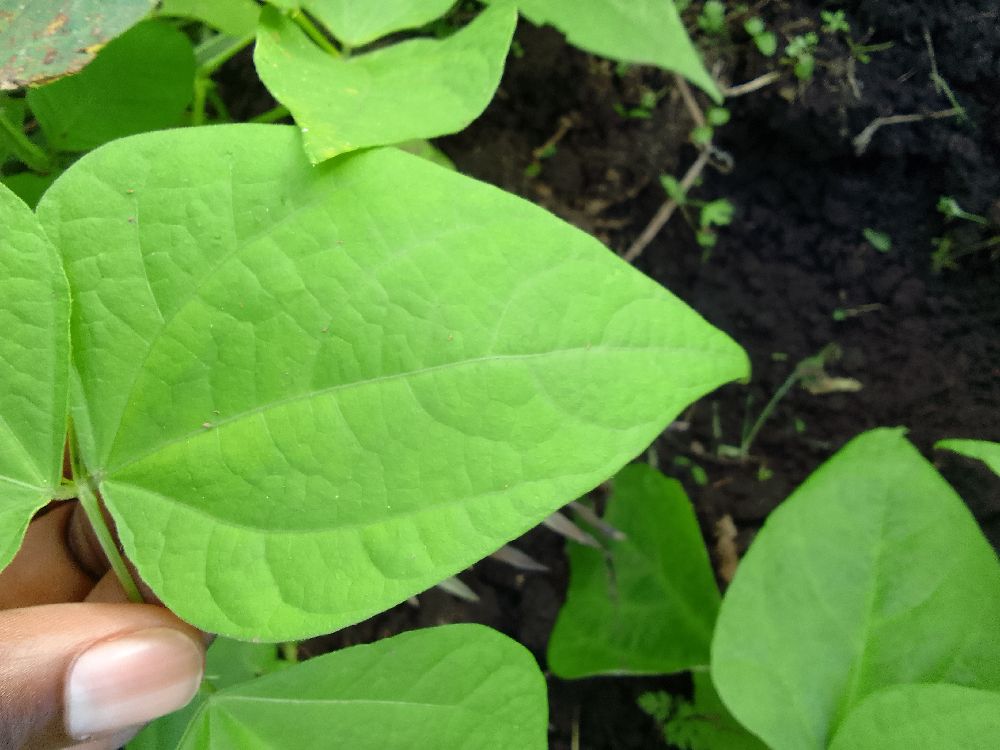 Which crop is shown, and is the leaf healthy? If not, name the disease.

common bean, healthy
